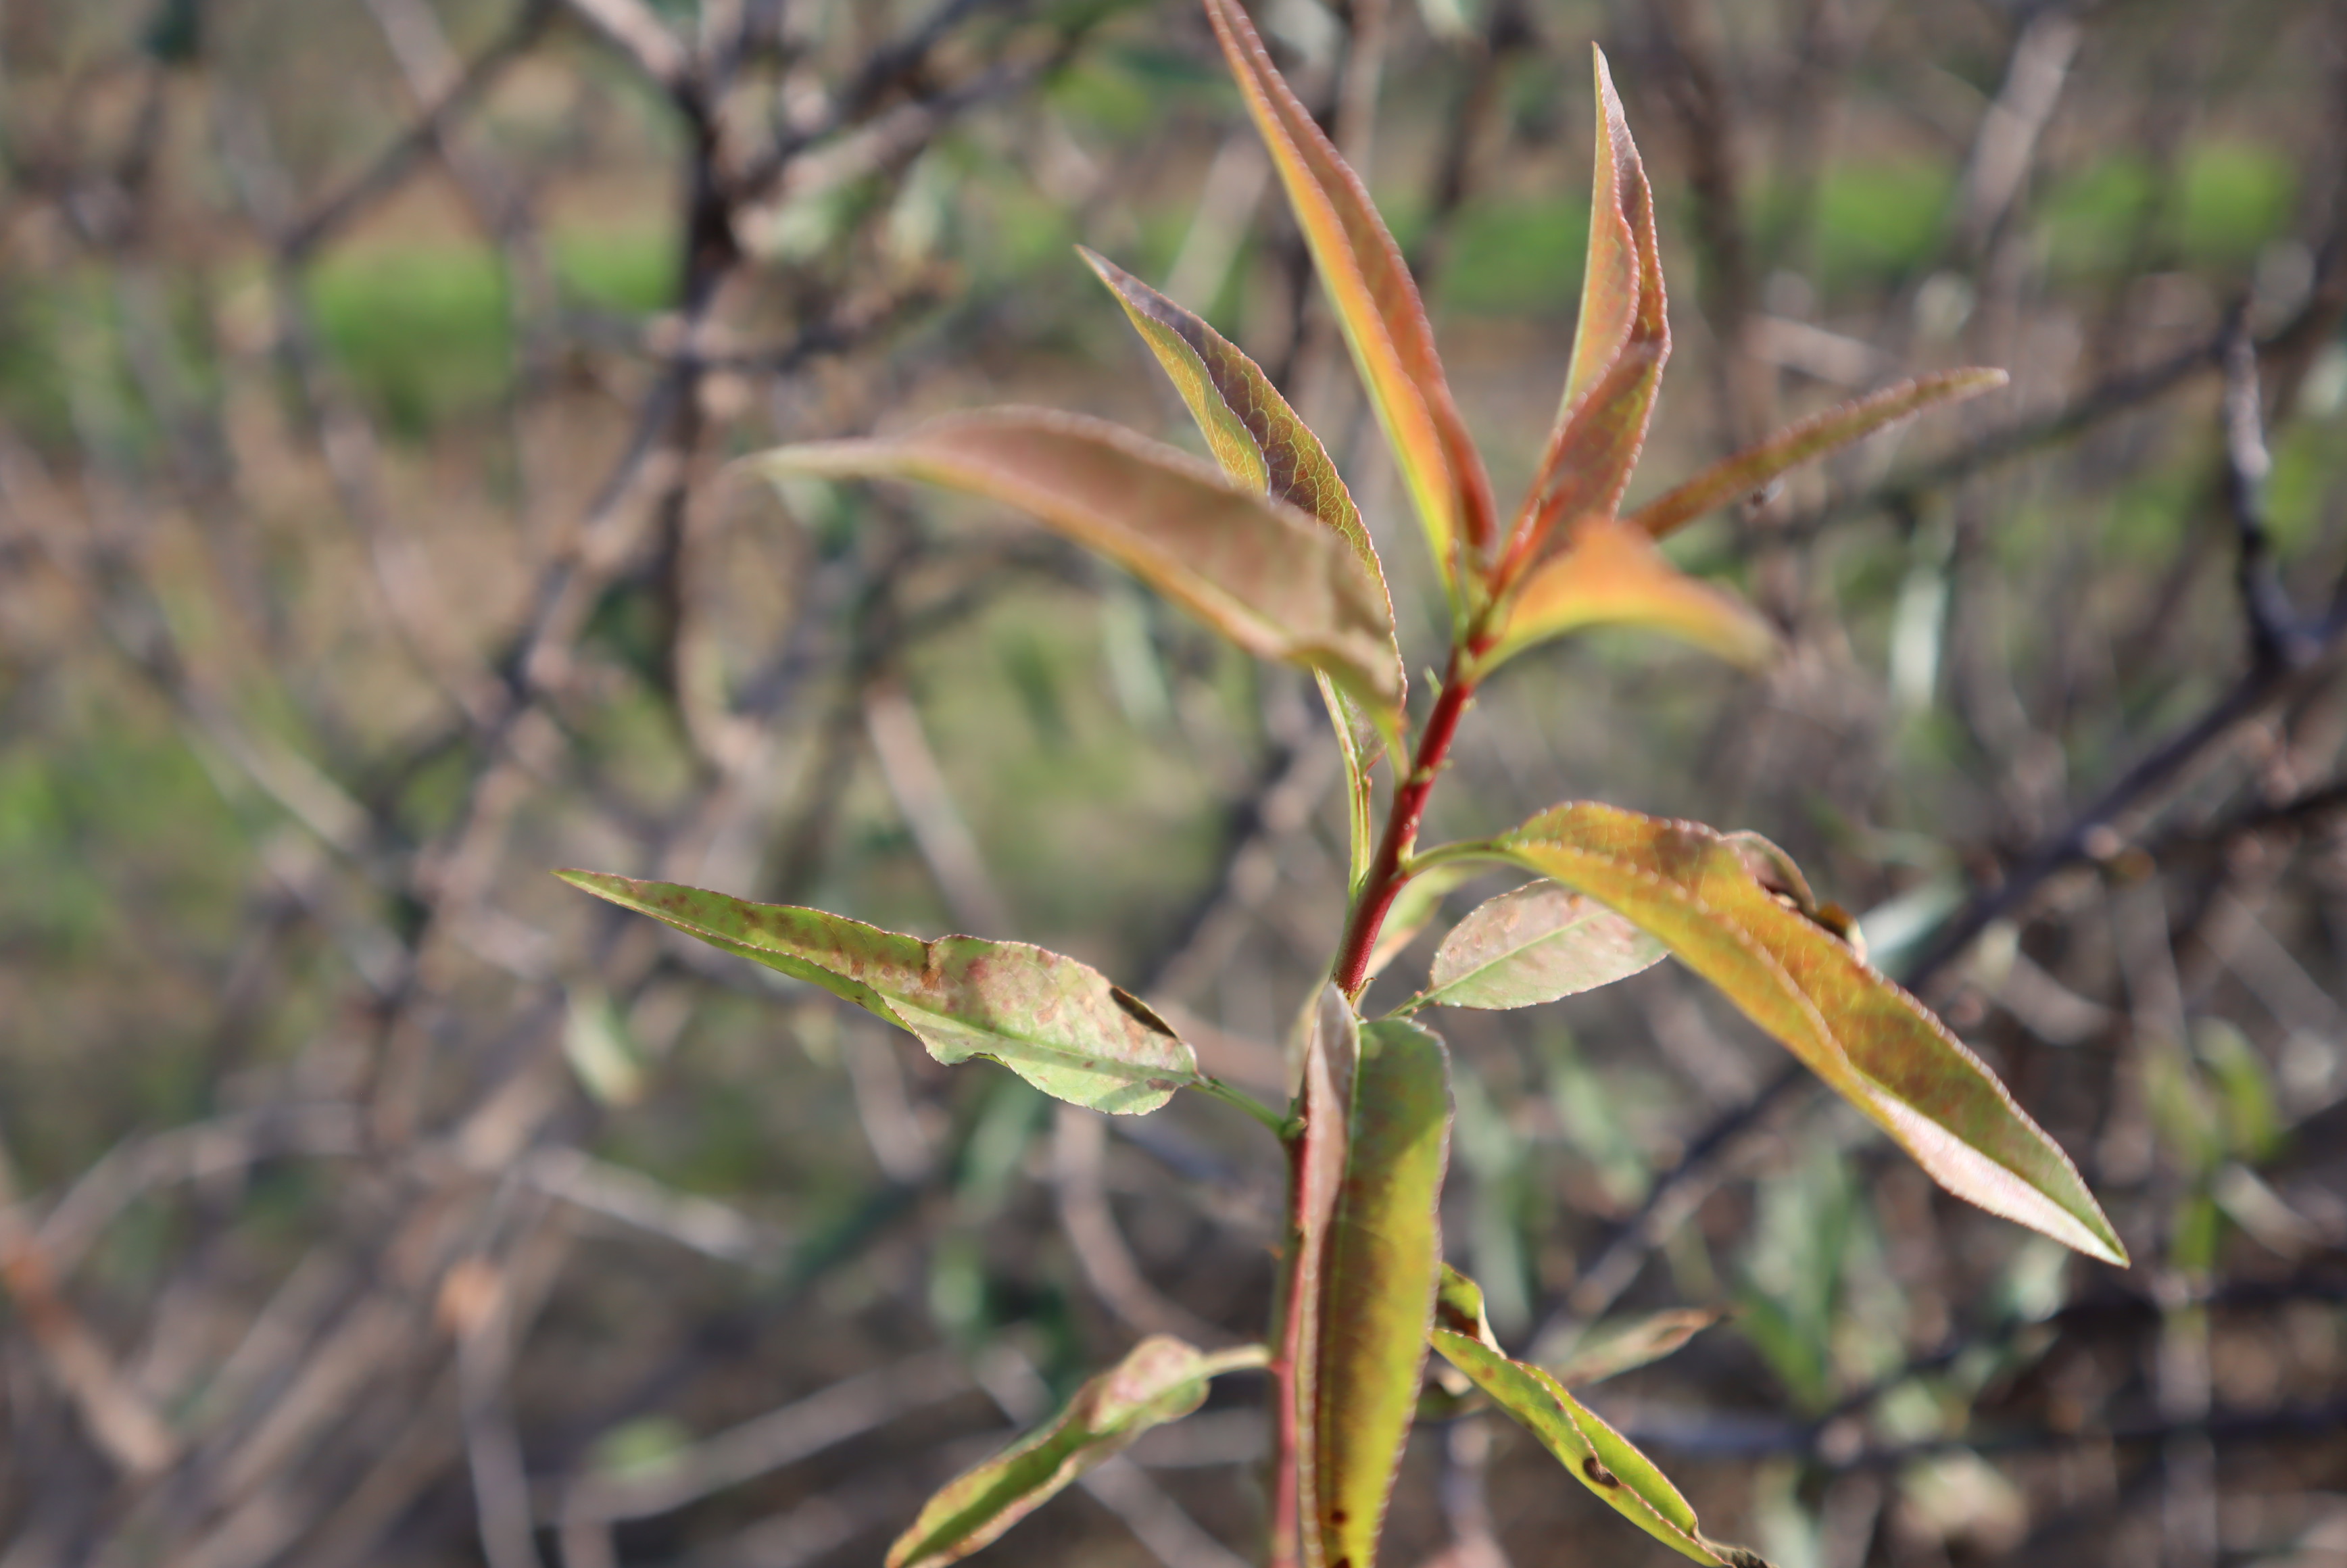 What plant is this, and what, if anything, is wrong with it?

almond, shot hole disease
